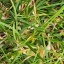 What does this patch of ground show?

grass
